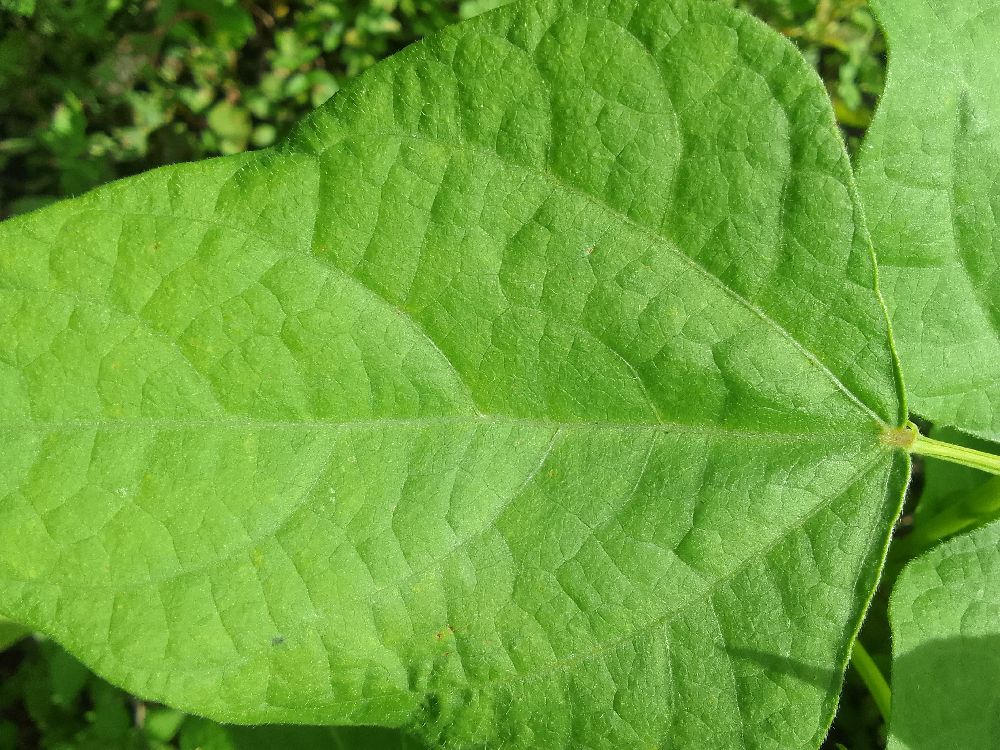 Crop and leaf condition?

common bean, healthy
